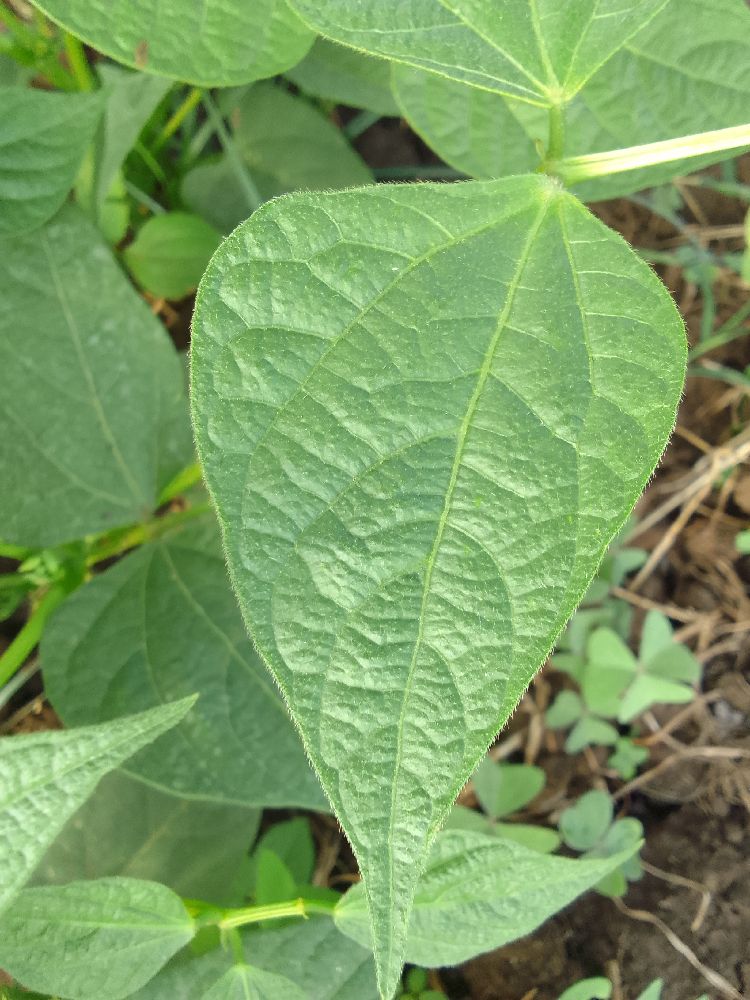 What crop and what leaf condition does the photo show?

common bean, healthy
